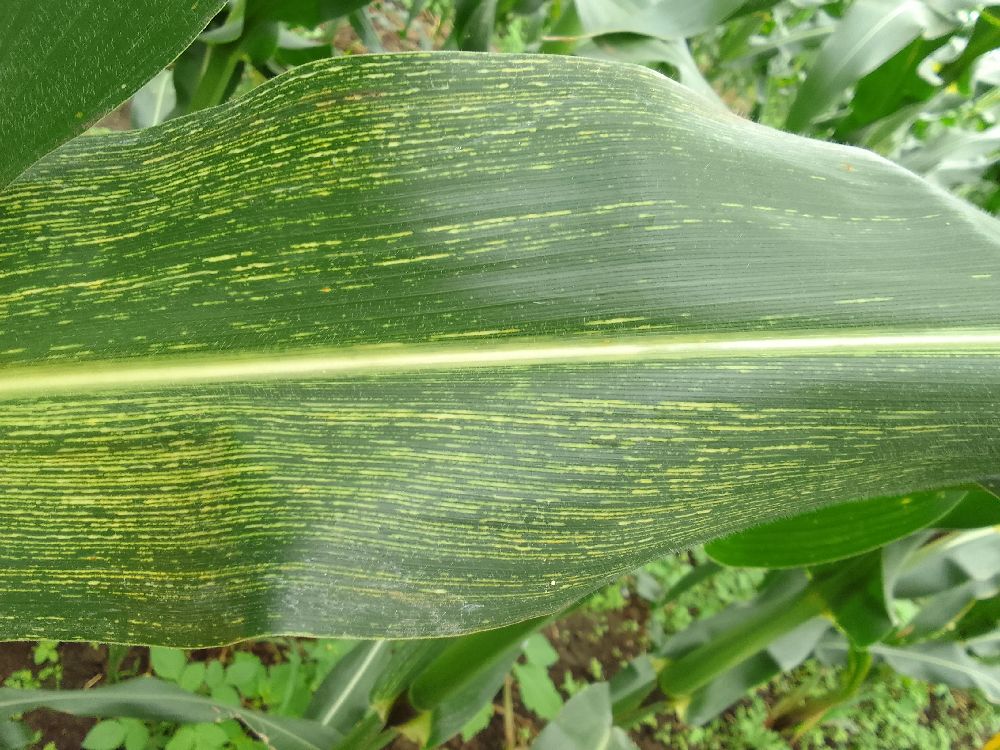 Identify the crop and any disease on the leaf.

maize, maize streak virus
